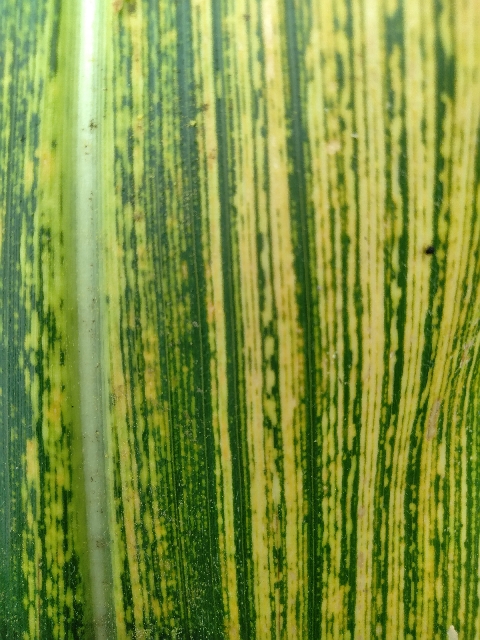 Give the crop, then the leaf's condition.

maize, maize streak virus
